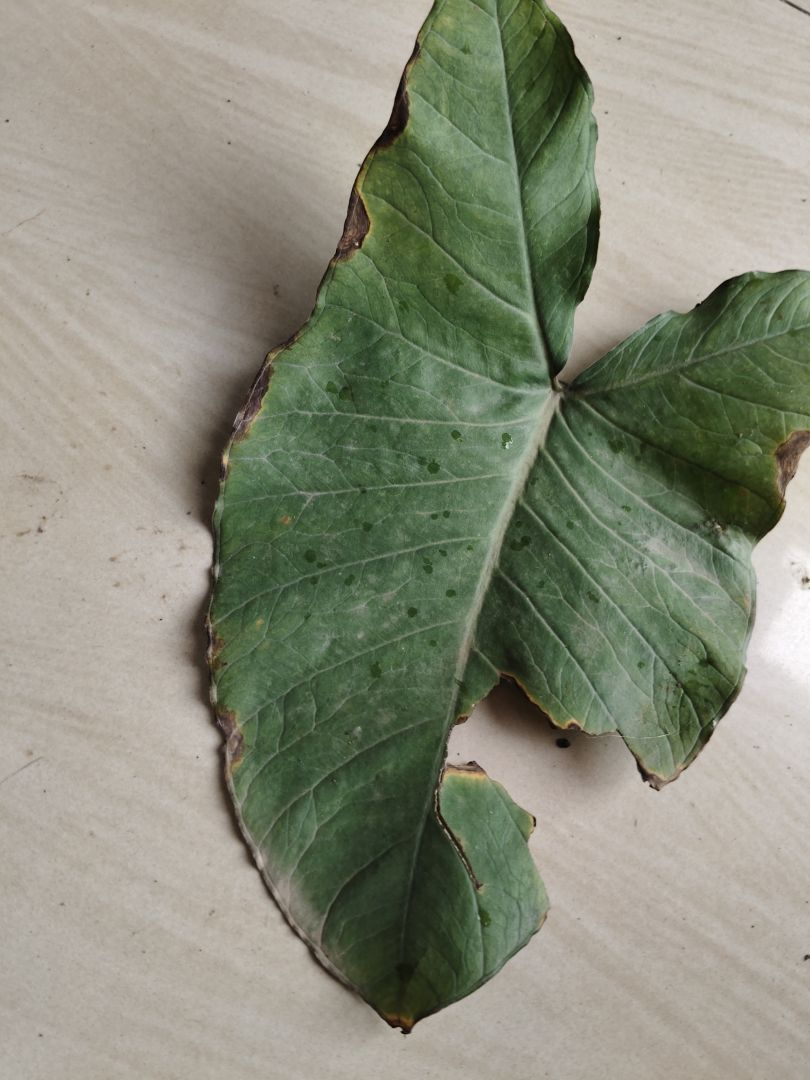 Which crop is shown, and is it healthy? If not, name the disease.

taro, leaf blight
